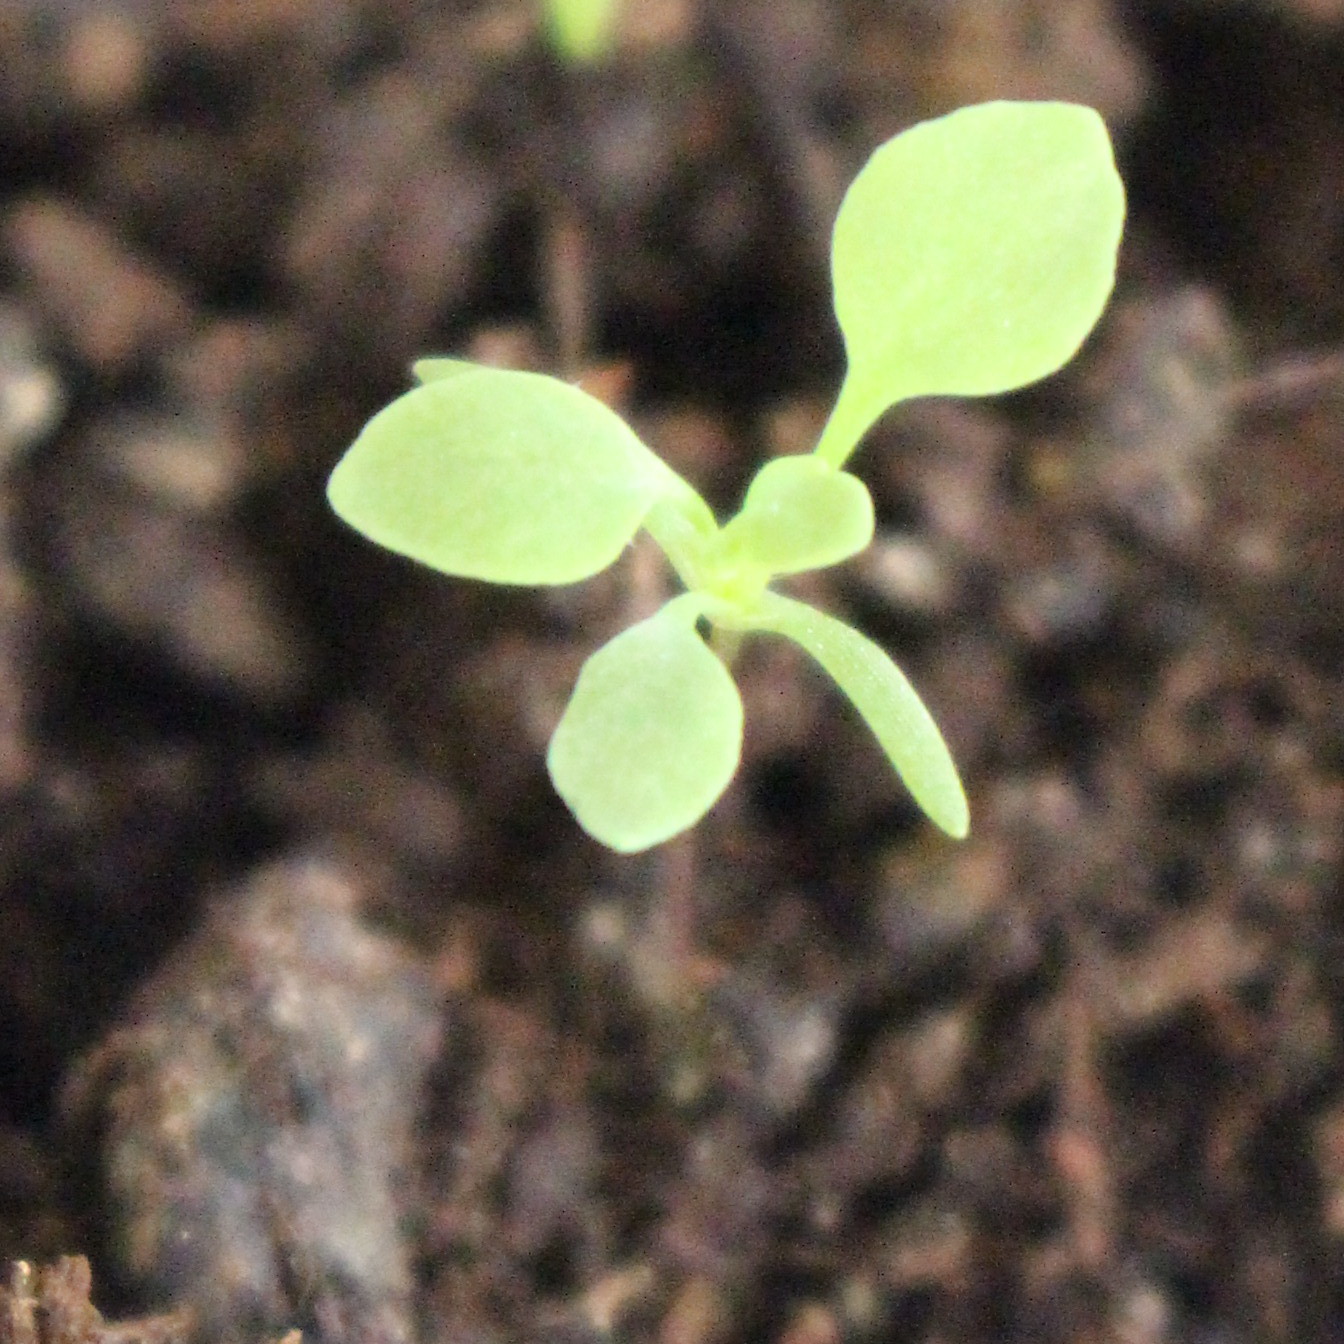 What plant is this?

Papaver rhoeas
